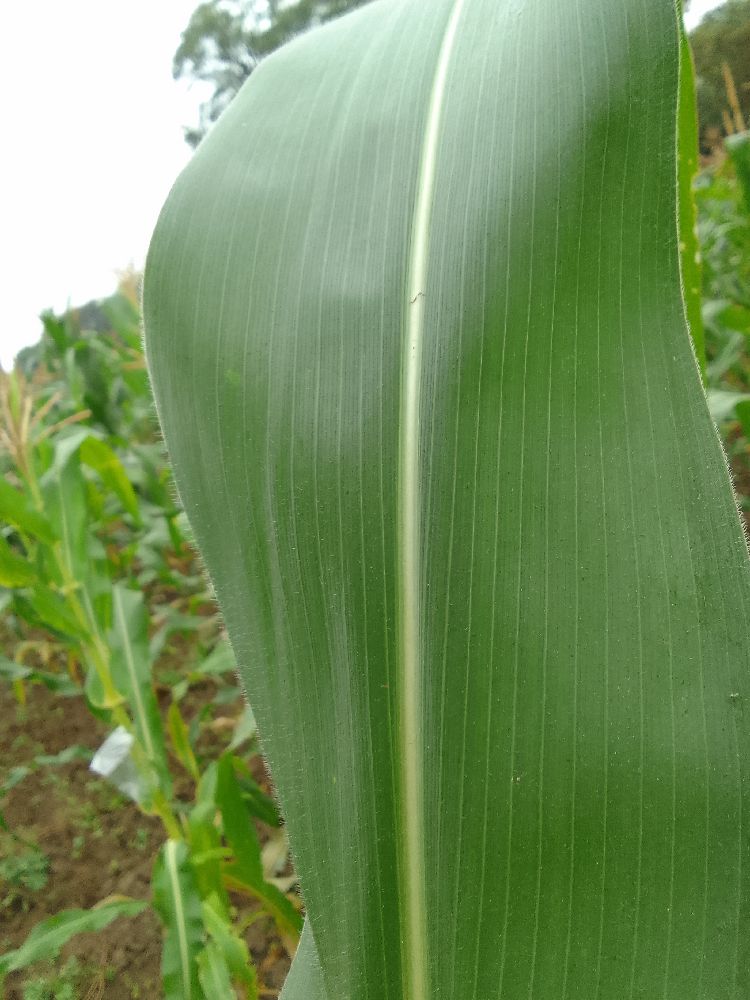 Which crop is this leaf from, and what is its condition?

maize, healthy
